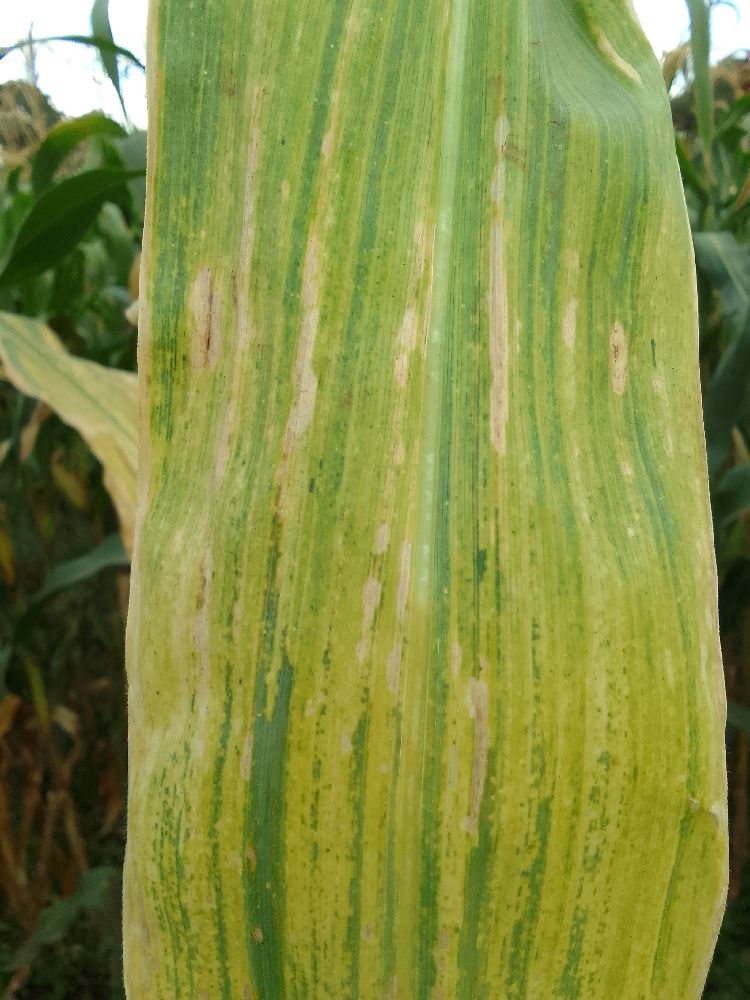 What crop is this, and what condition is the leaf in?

maize, maize lethal necrosis
